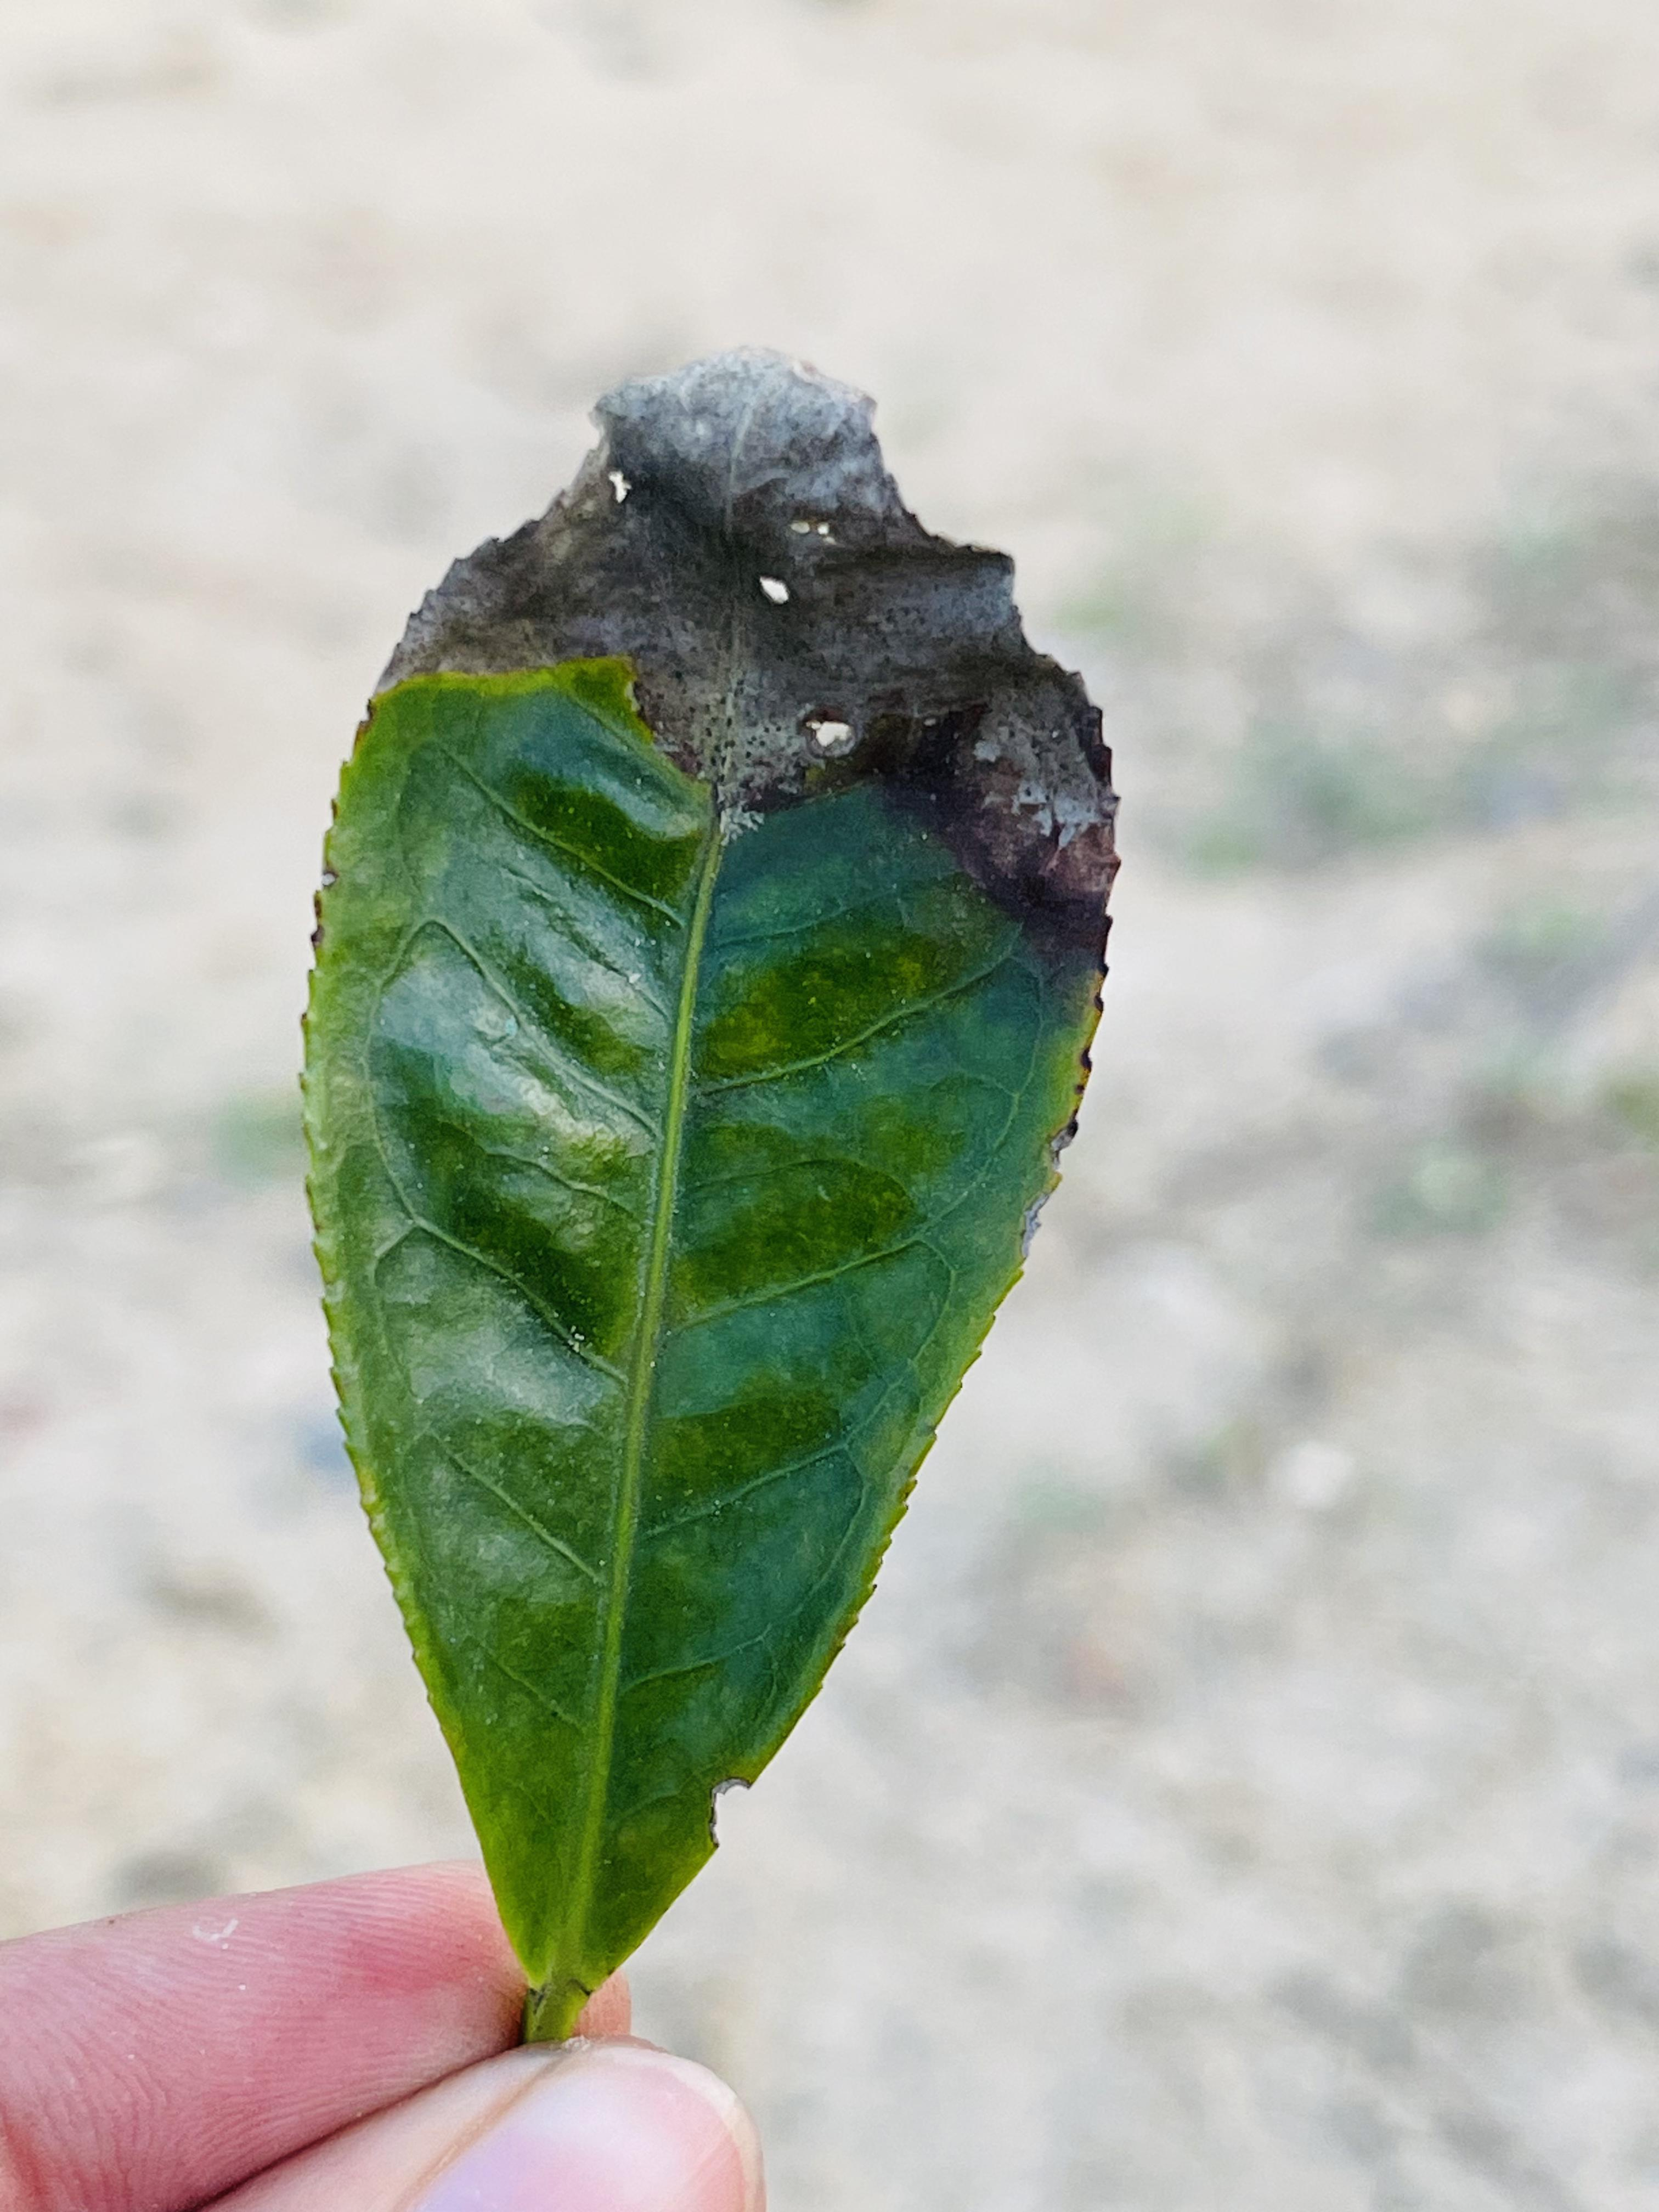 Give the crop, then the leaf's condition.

tea, blight
